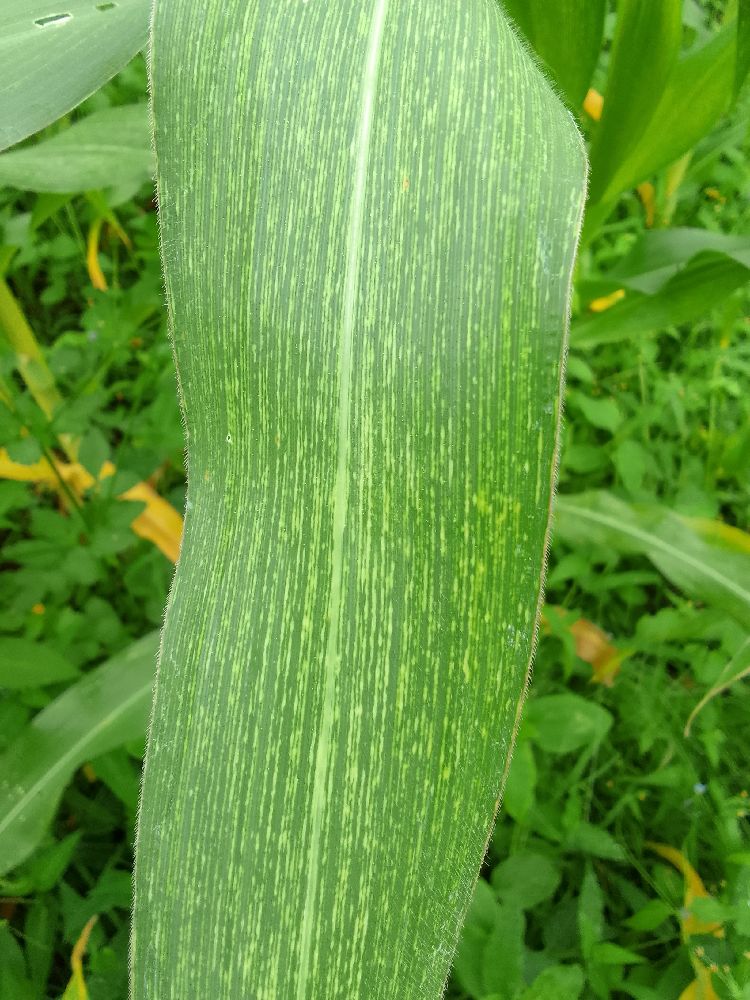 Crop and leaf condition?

maize, maize streak virus
